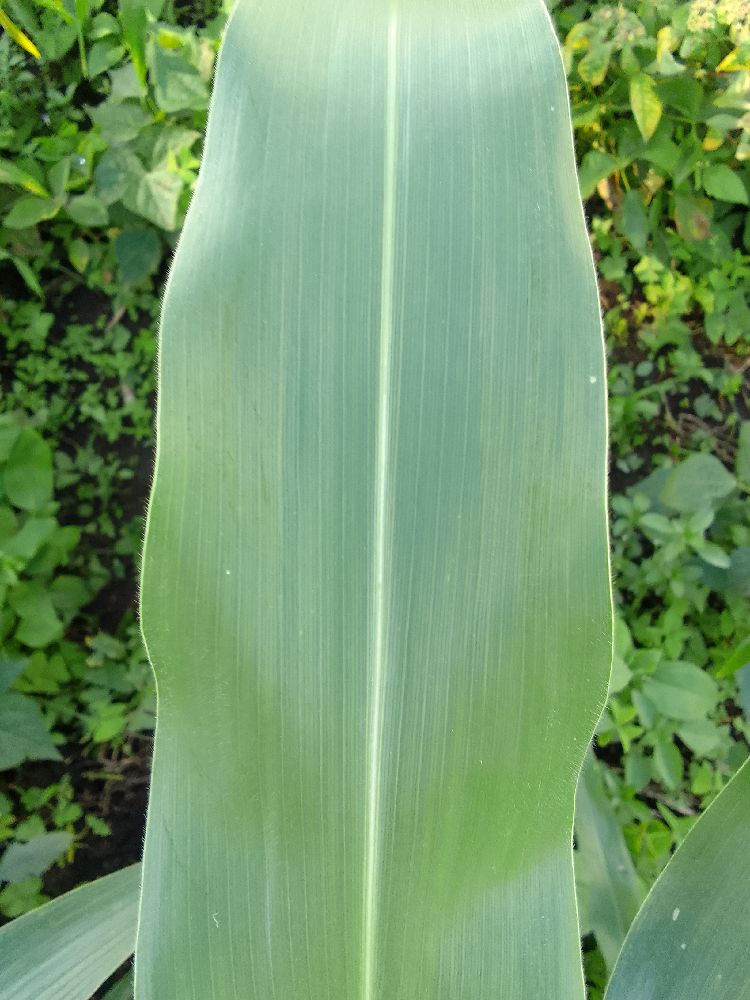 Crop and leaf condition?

maize, healthy
